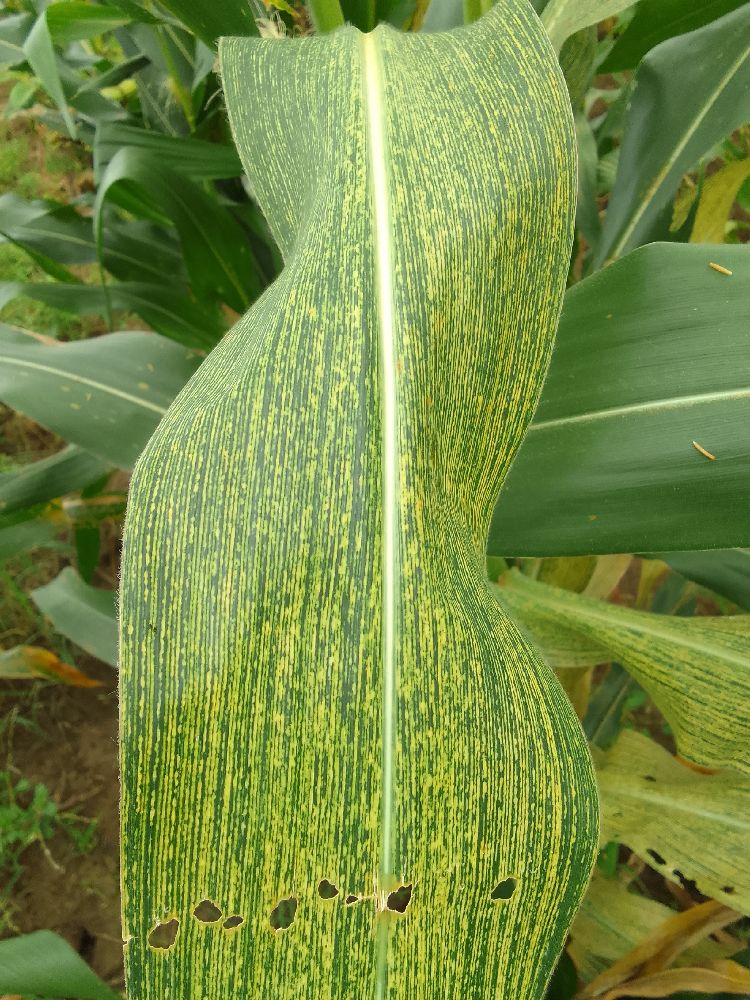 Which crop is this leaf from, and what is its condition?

maize, maize streak virus
